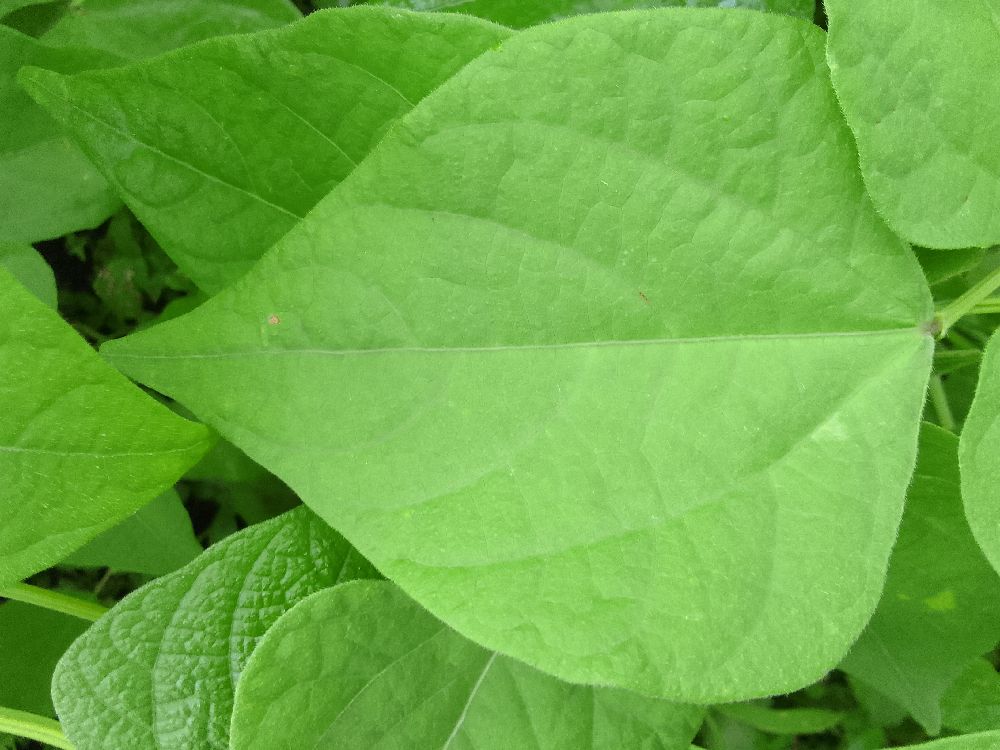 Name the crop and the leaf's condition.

common bean, healthy
